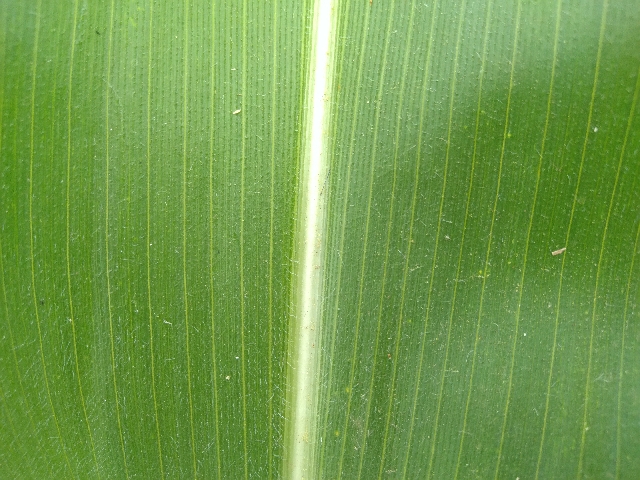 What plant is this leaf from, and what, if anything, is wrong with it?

maize, healthy
